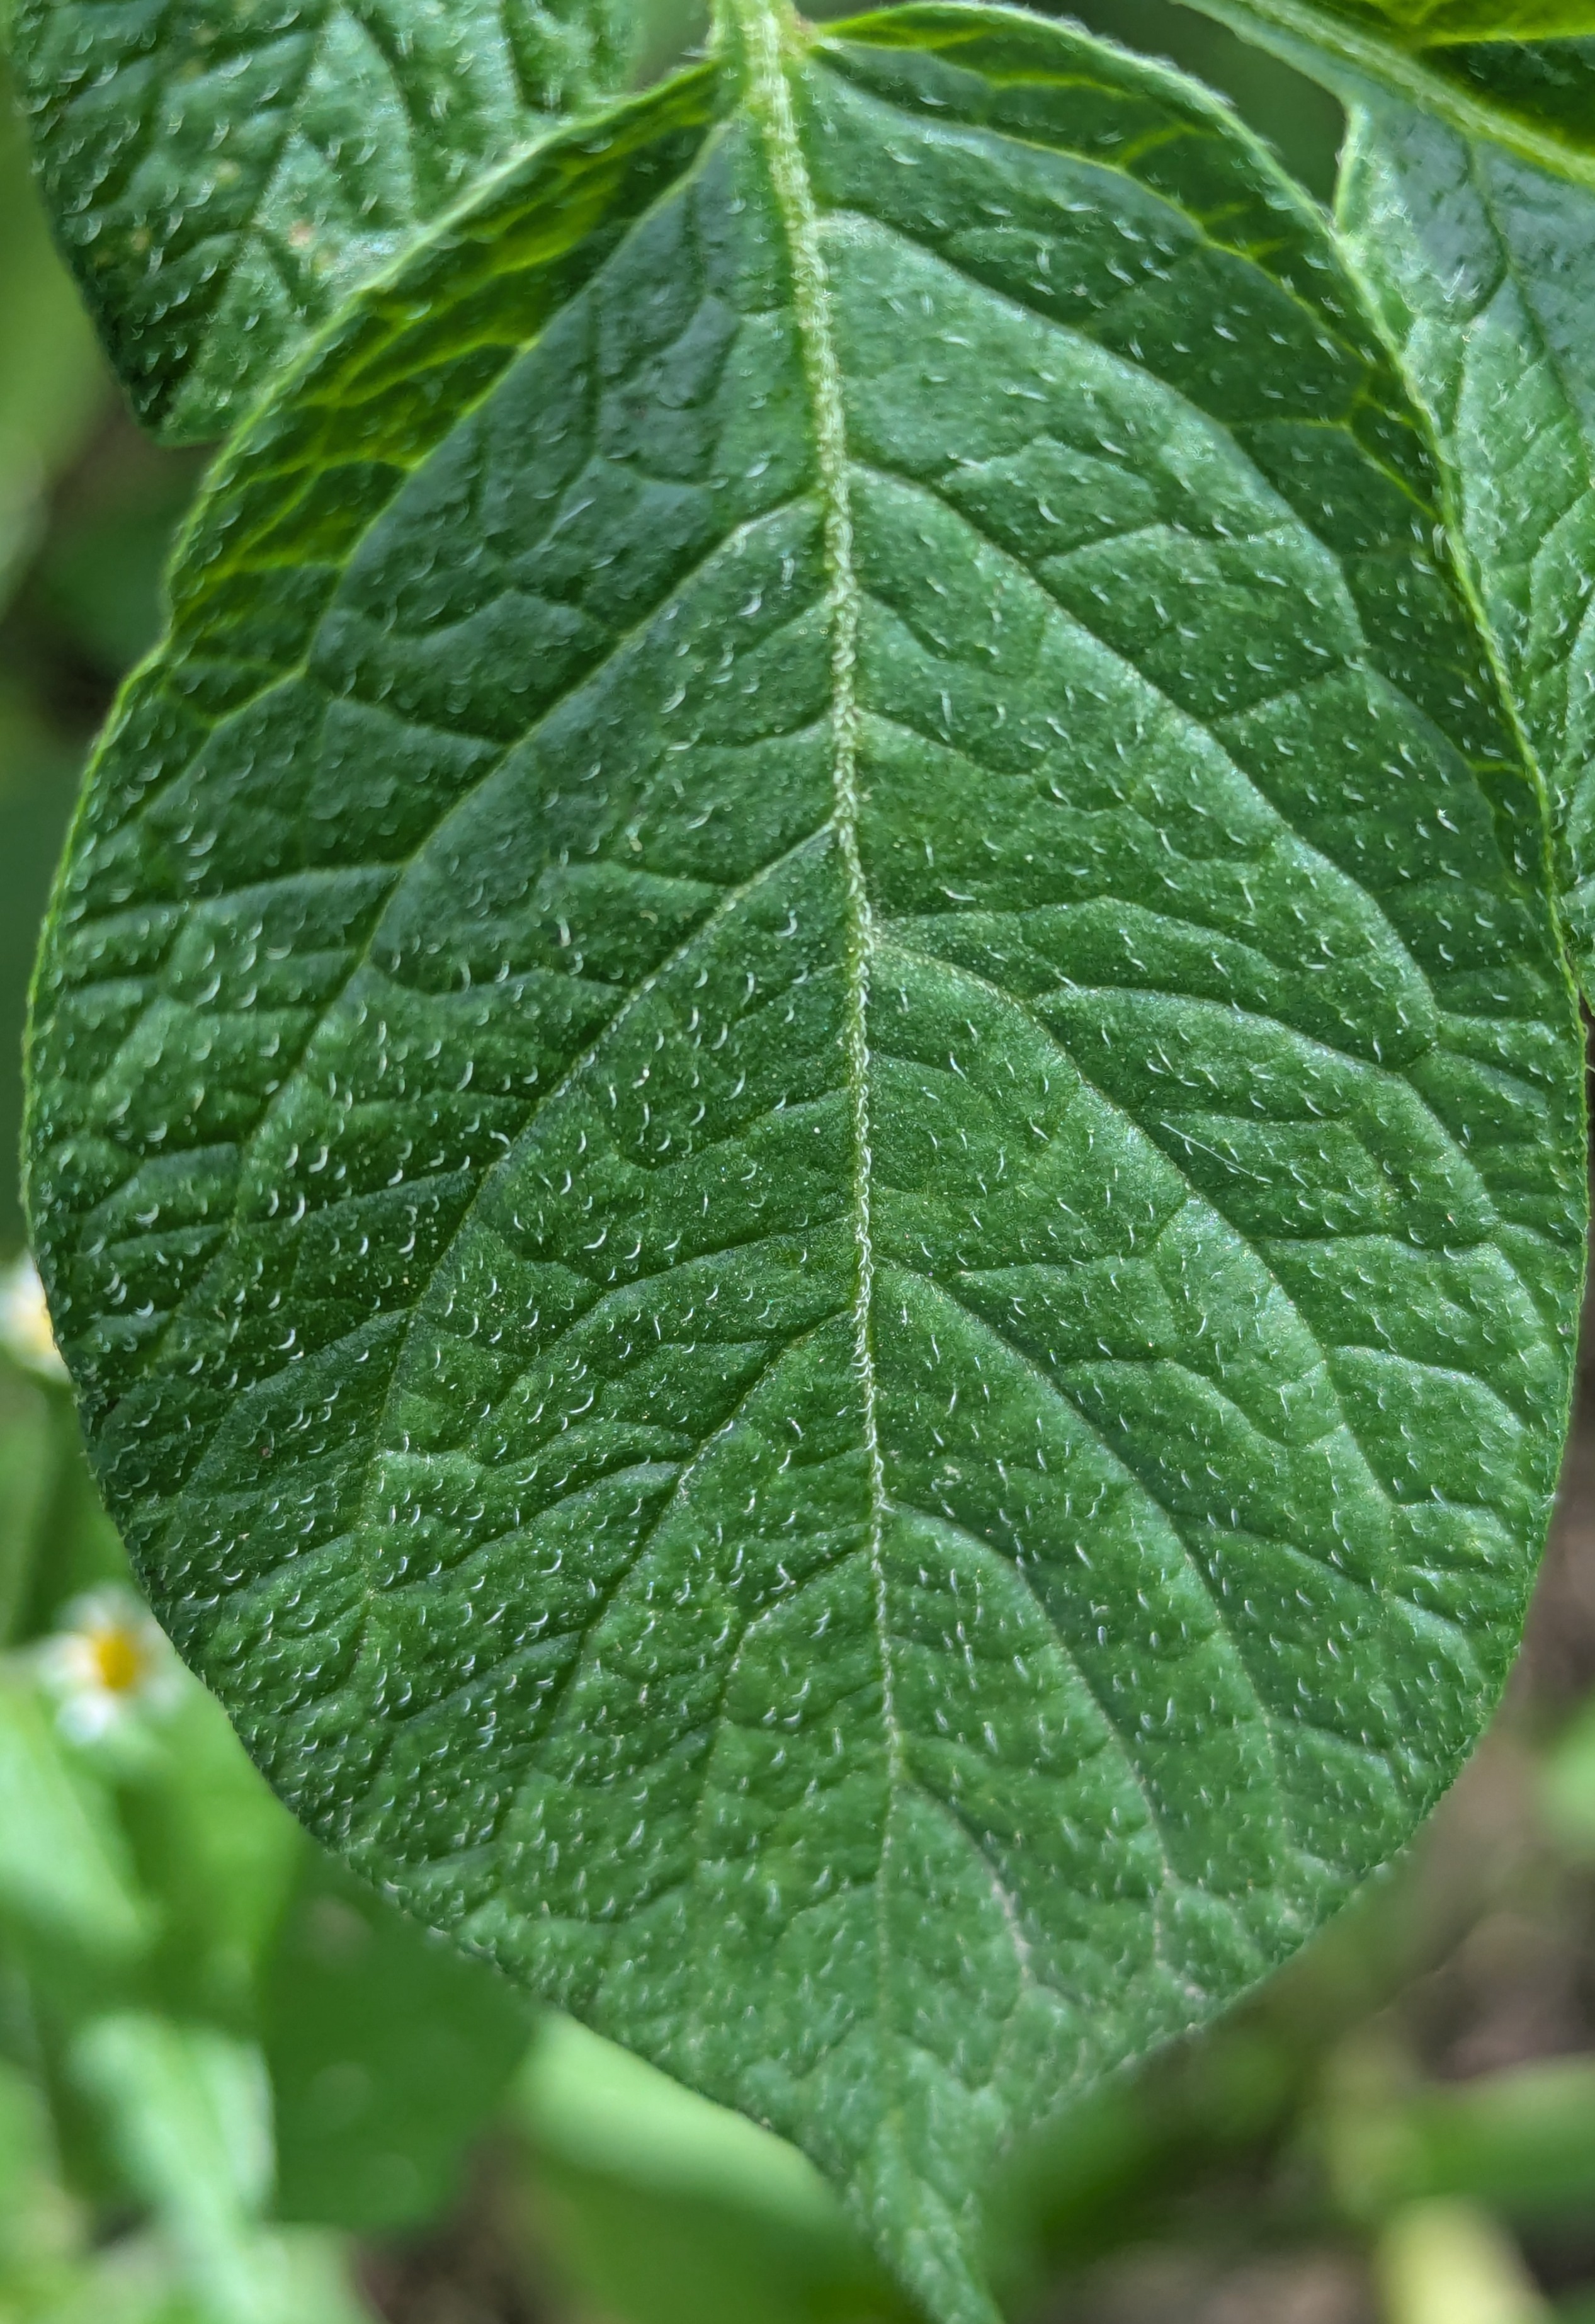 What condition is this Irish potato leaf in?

healthy
